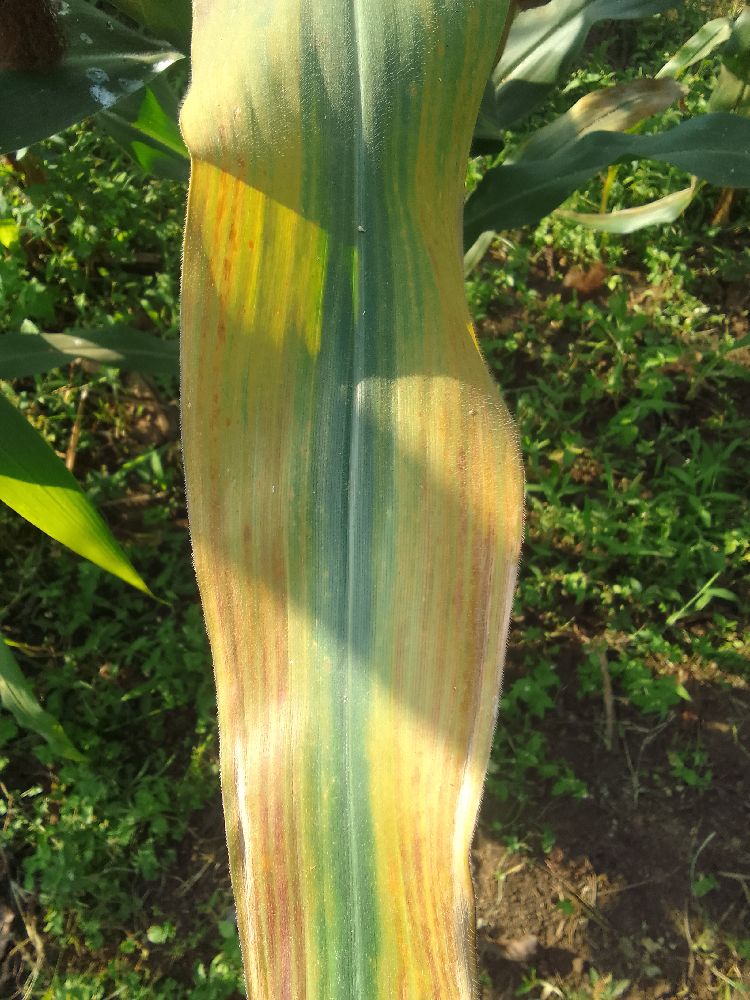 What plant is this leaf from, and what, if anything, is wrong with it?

maize, maize lethal necrosis
